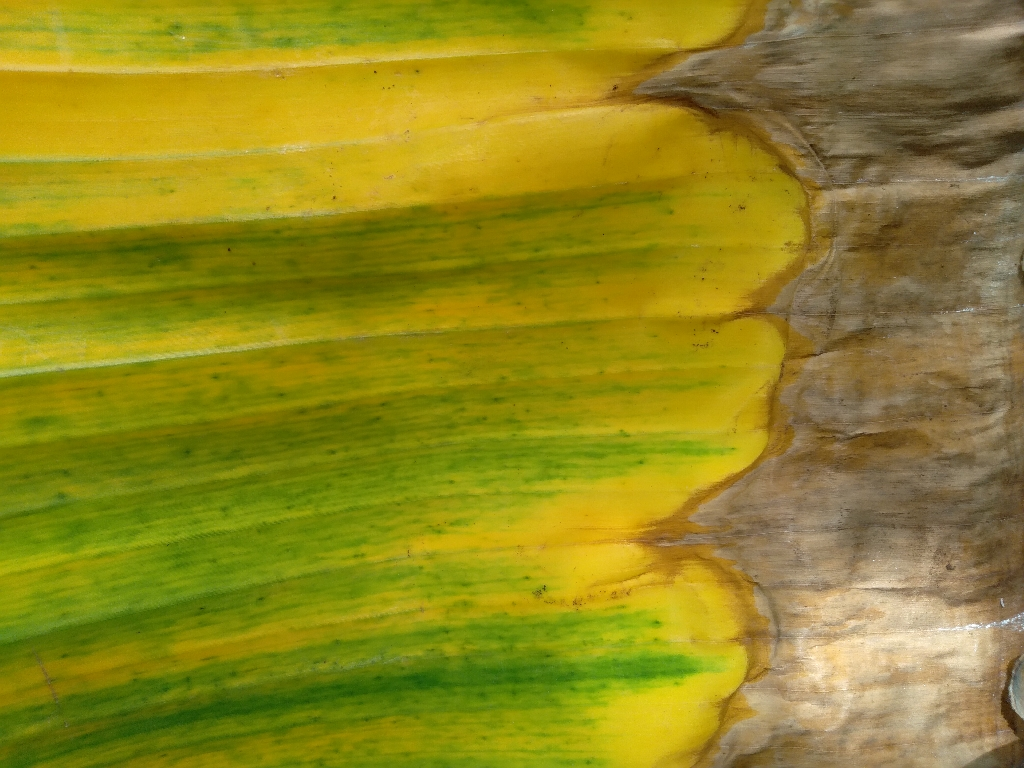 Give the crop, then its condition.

banana, fusarium wilt race 1
